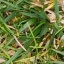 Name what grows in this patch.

grass
